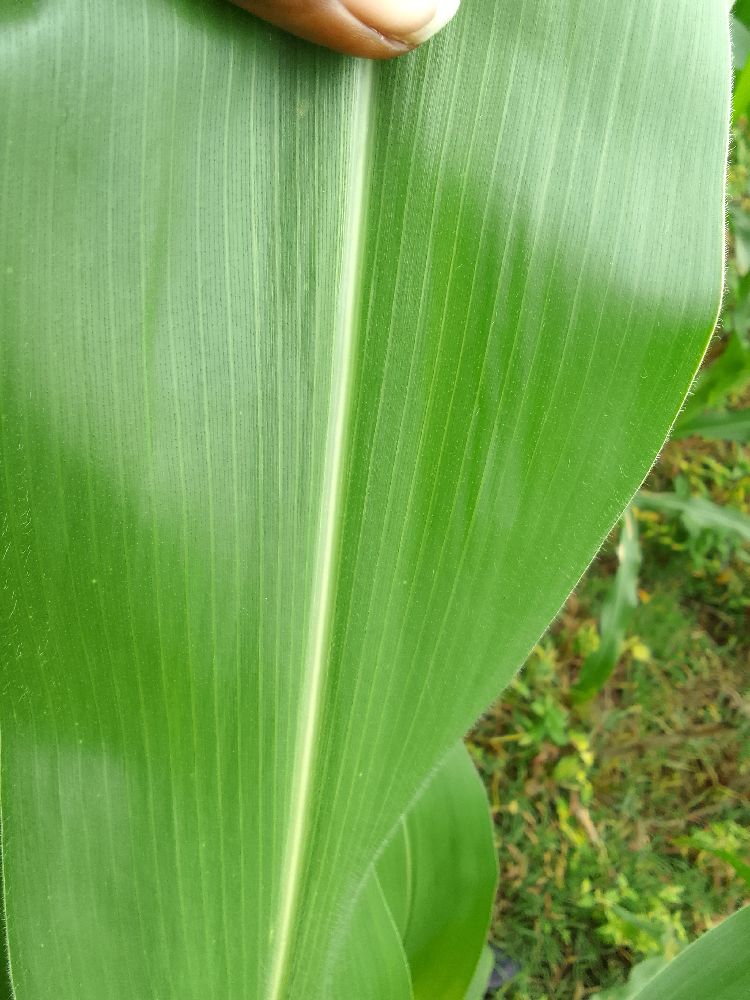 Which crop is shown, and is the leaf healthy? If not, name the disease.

maize, healthy
